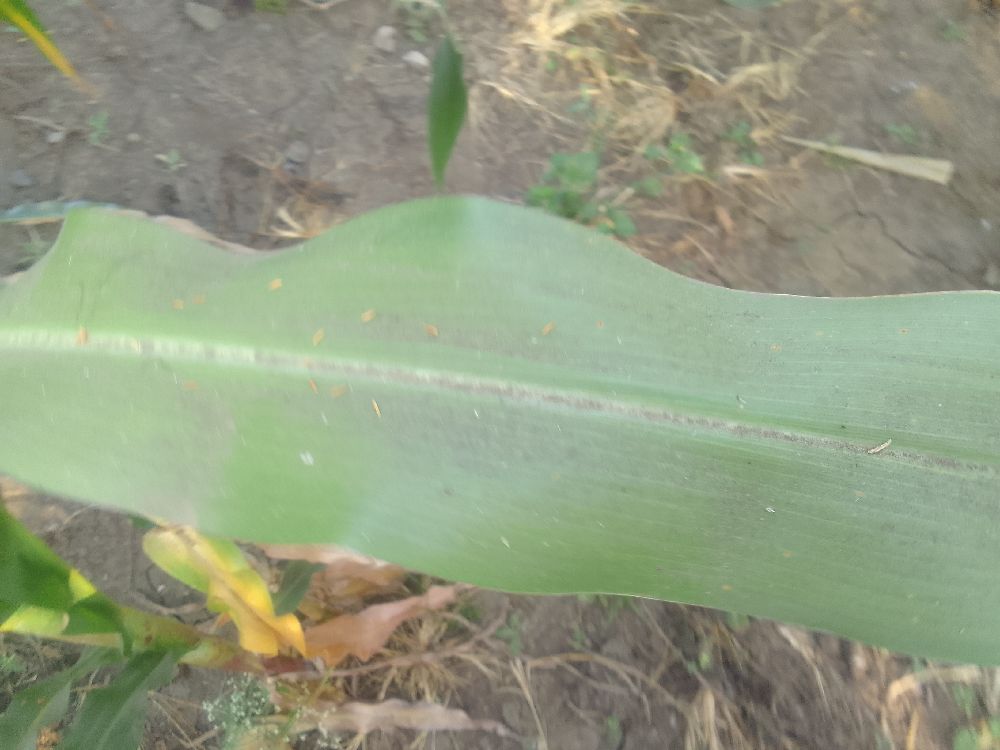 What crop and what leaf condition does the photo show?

maize, healthy
